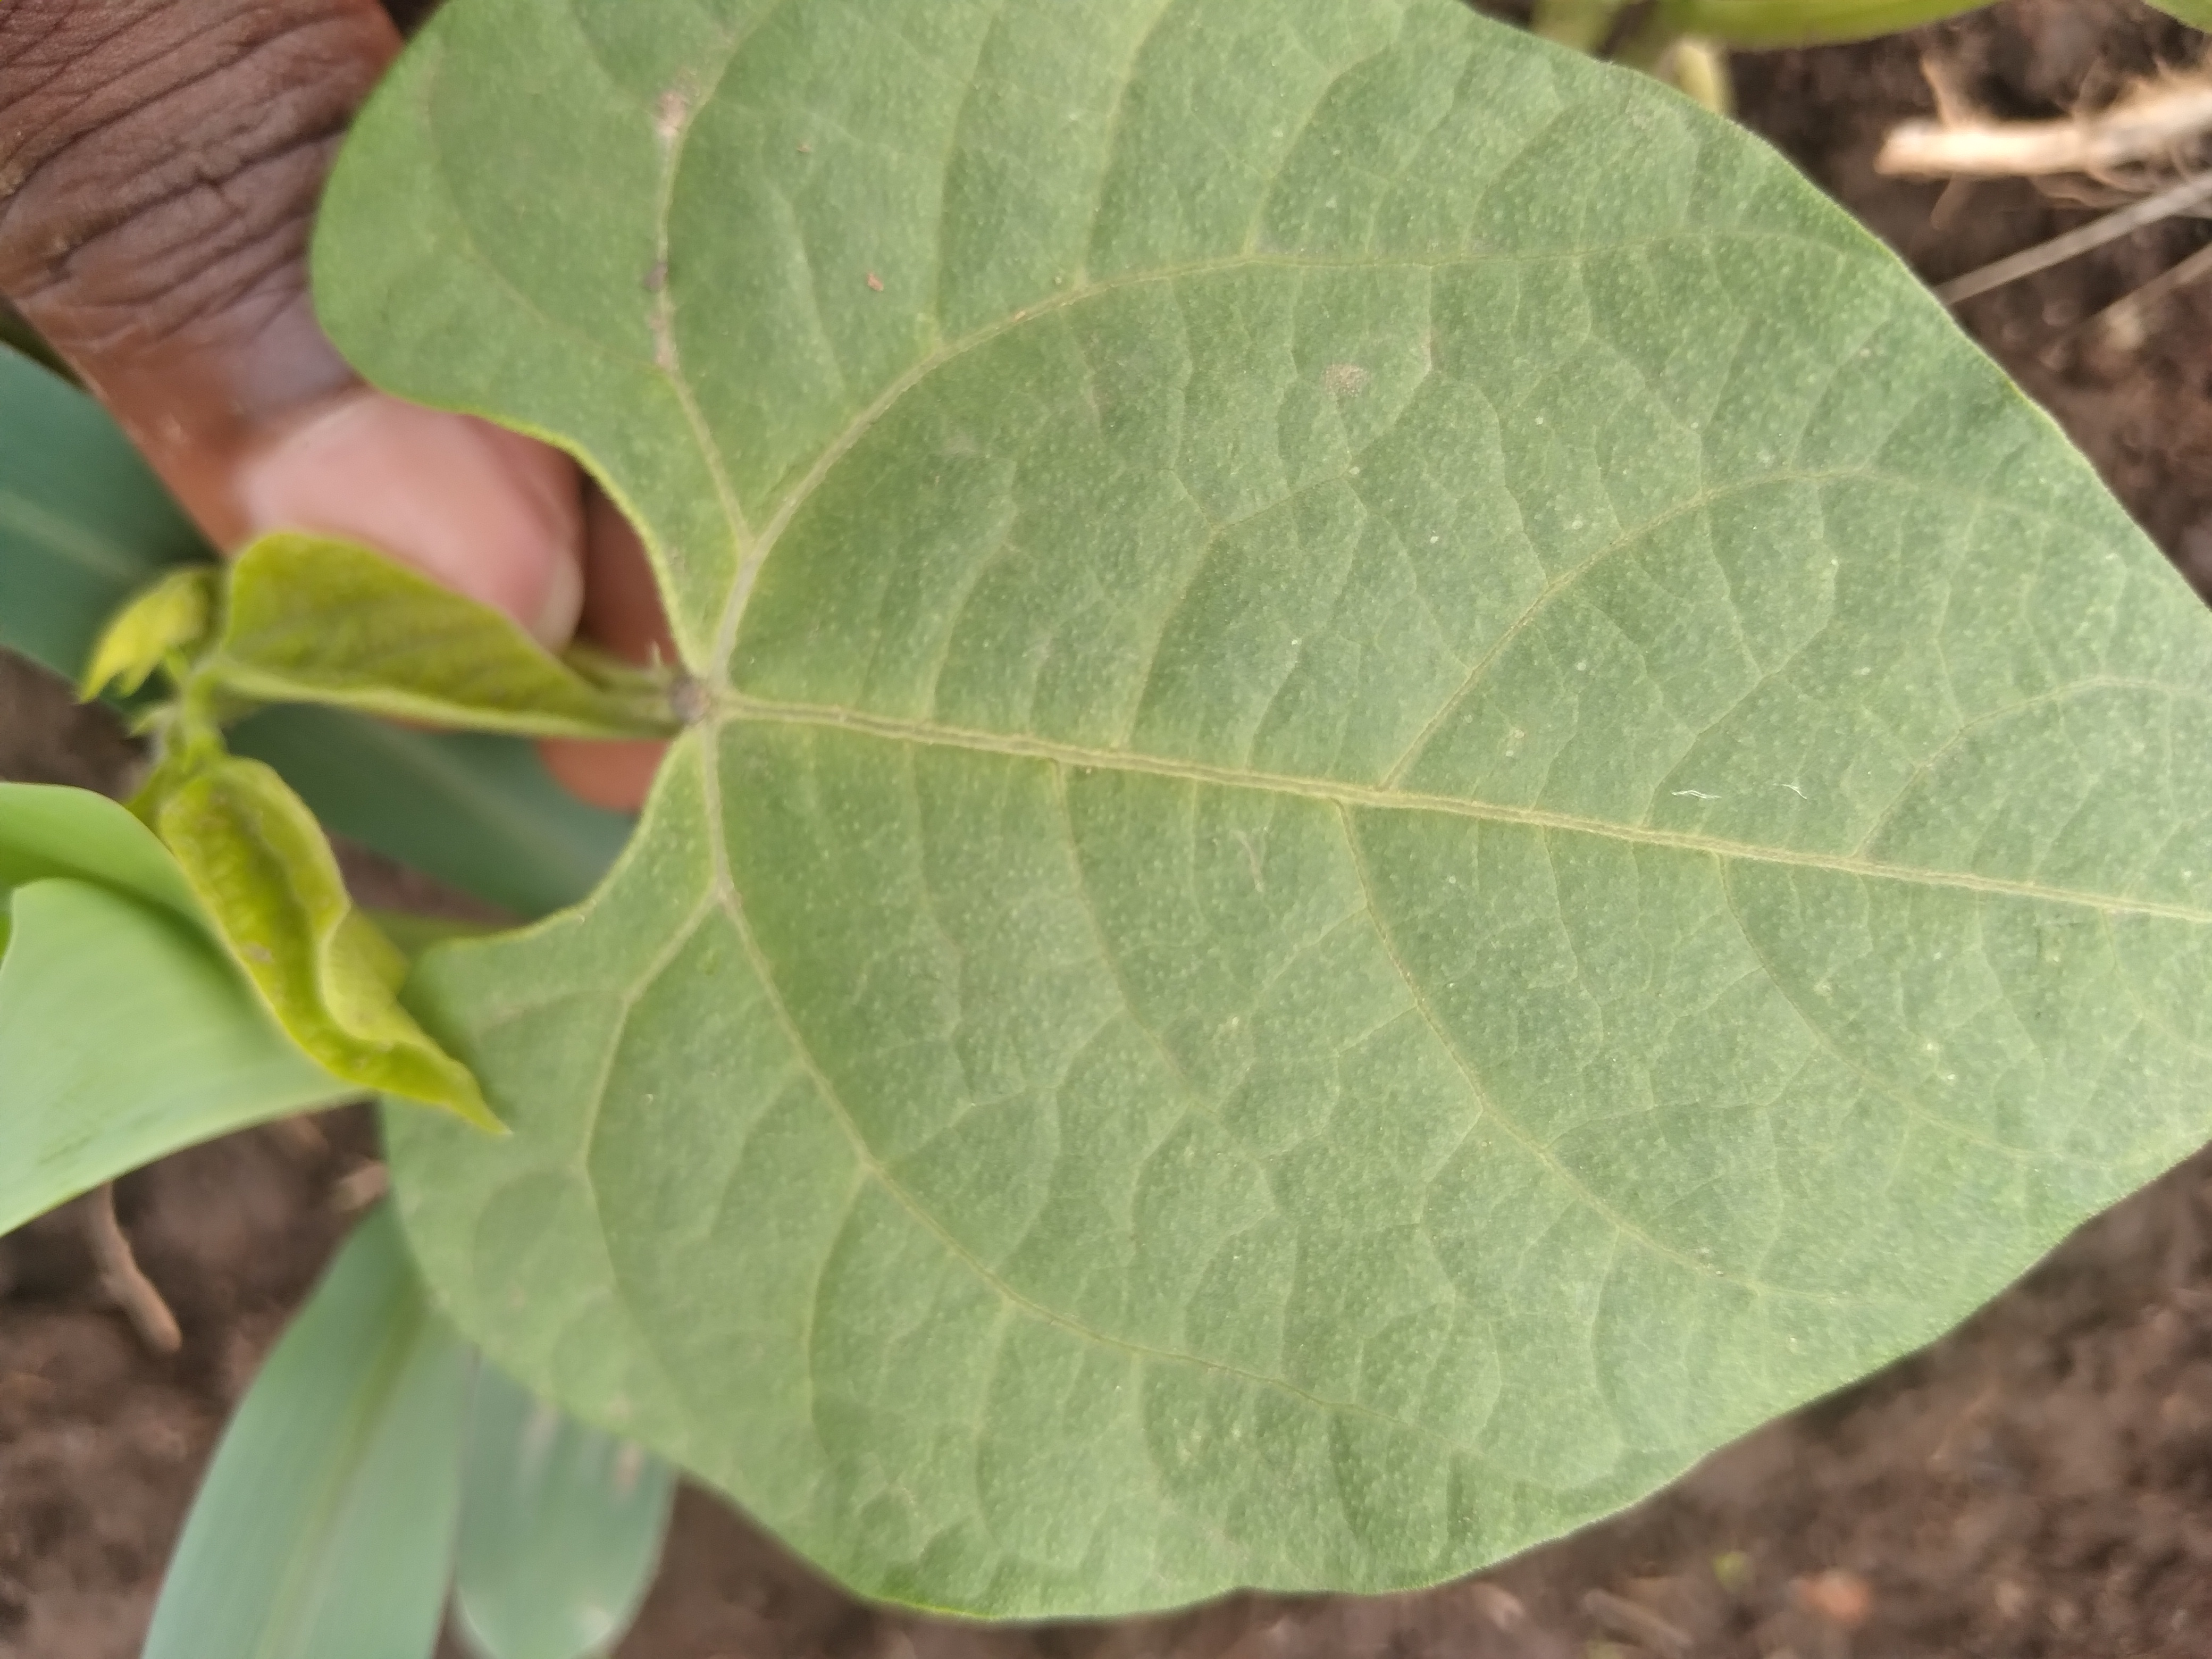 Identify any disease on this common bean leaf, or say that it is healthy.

healthy
